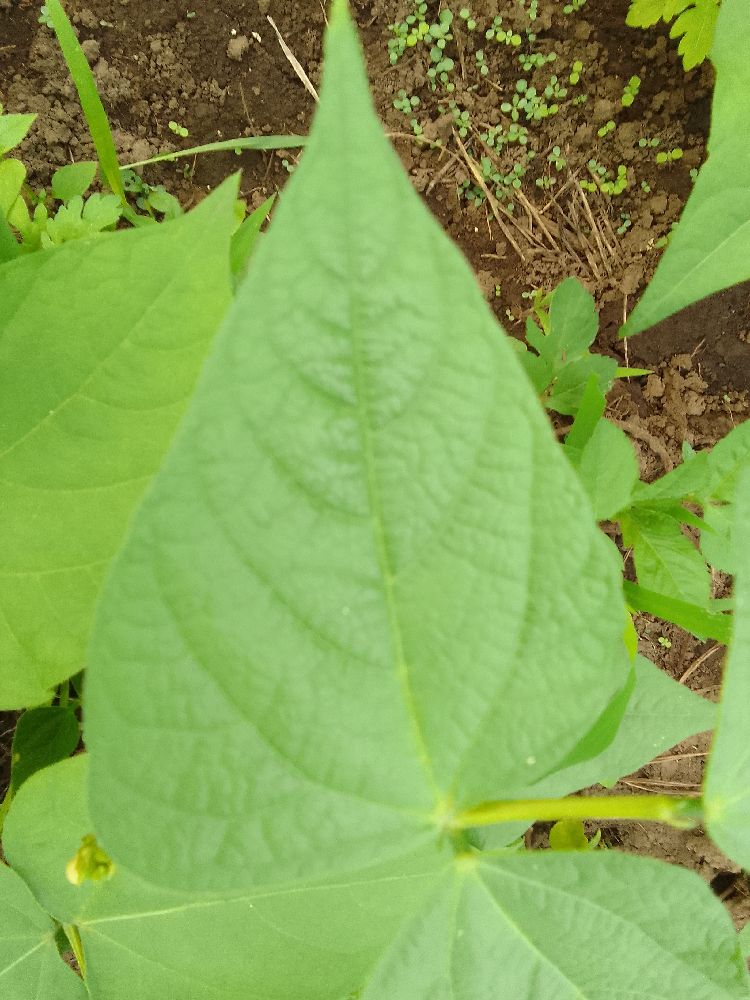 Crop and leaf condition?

common bean, healthy
